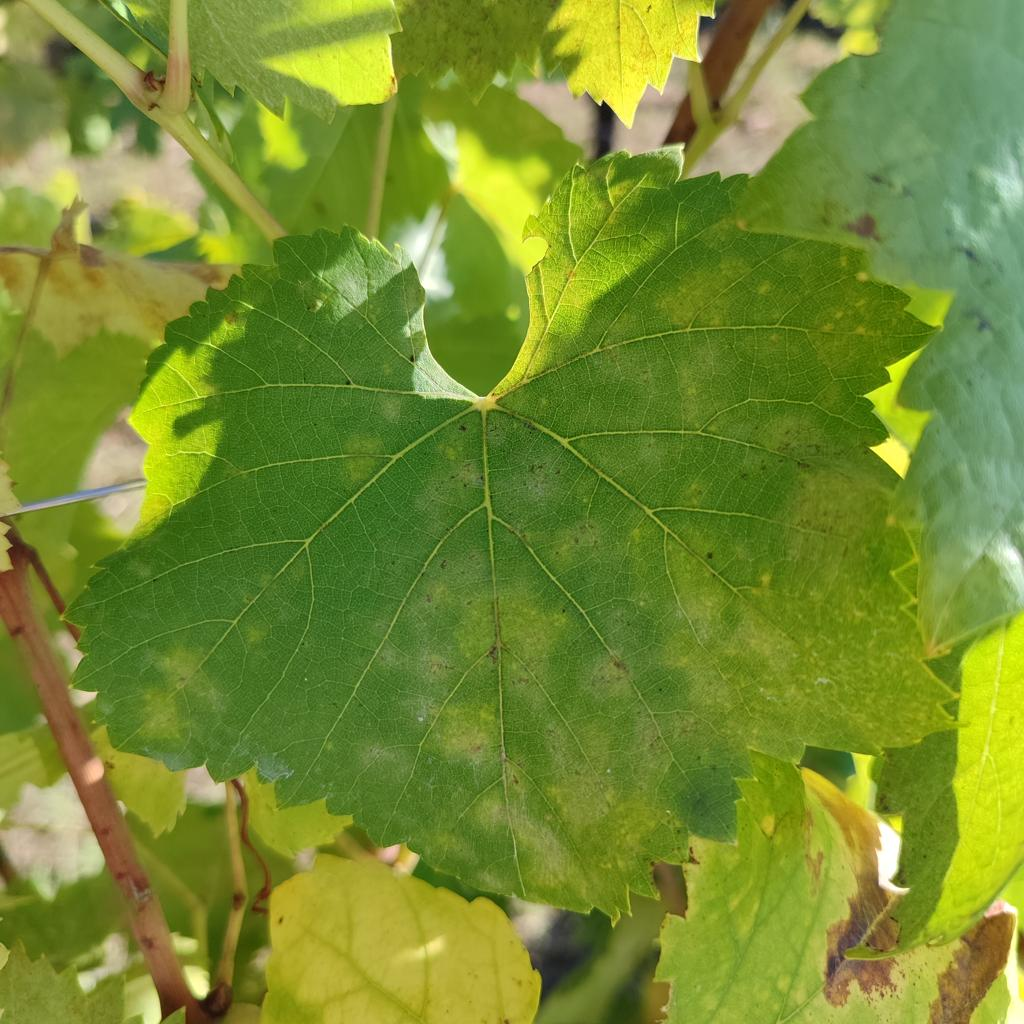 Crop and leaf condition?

grapevine, powdery mildew
